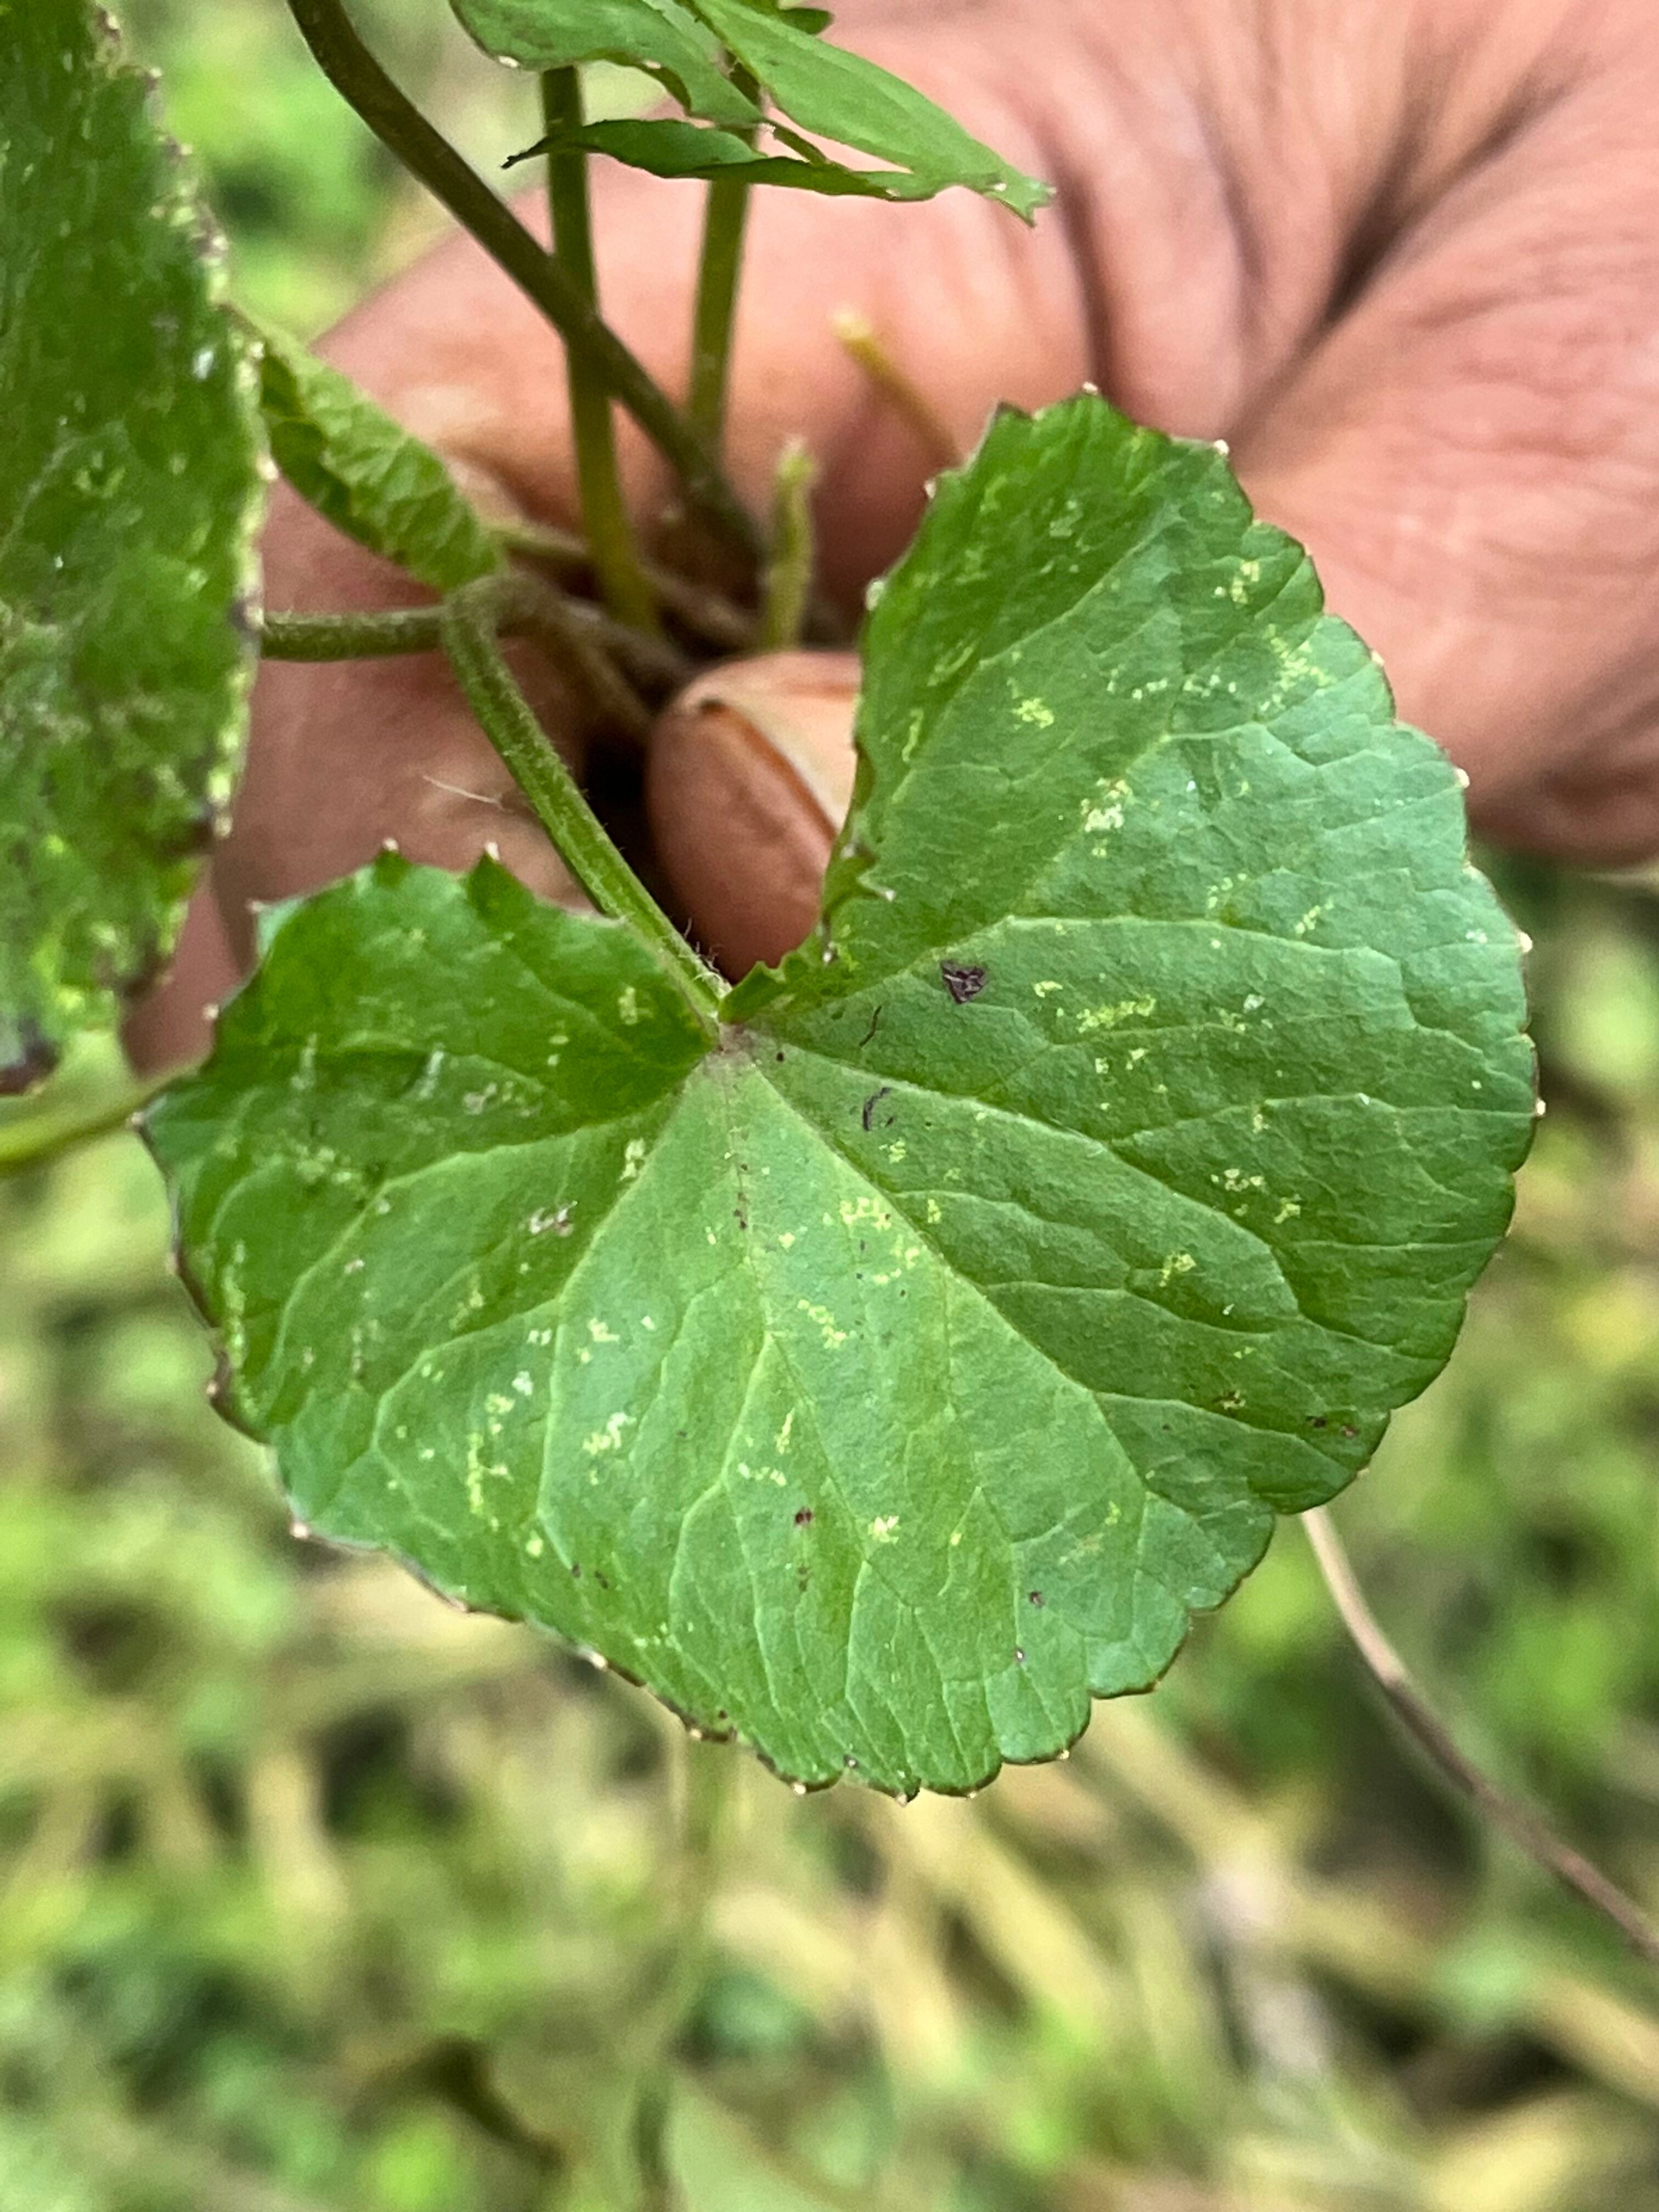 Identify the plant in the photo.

thankuni
